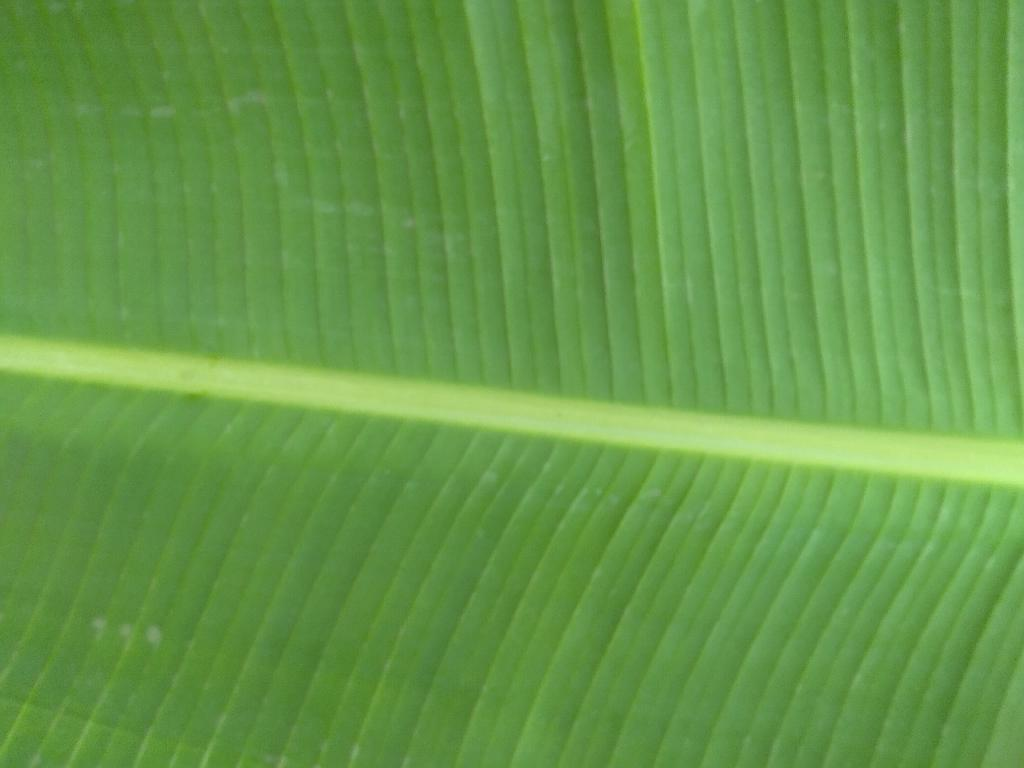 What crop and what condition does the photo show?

banana, healthy
